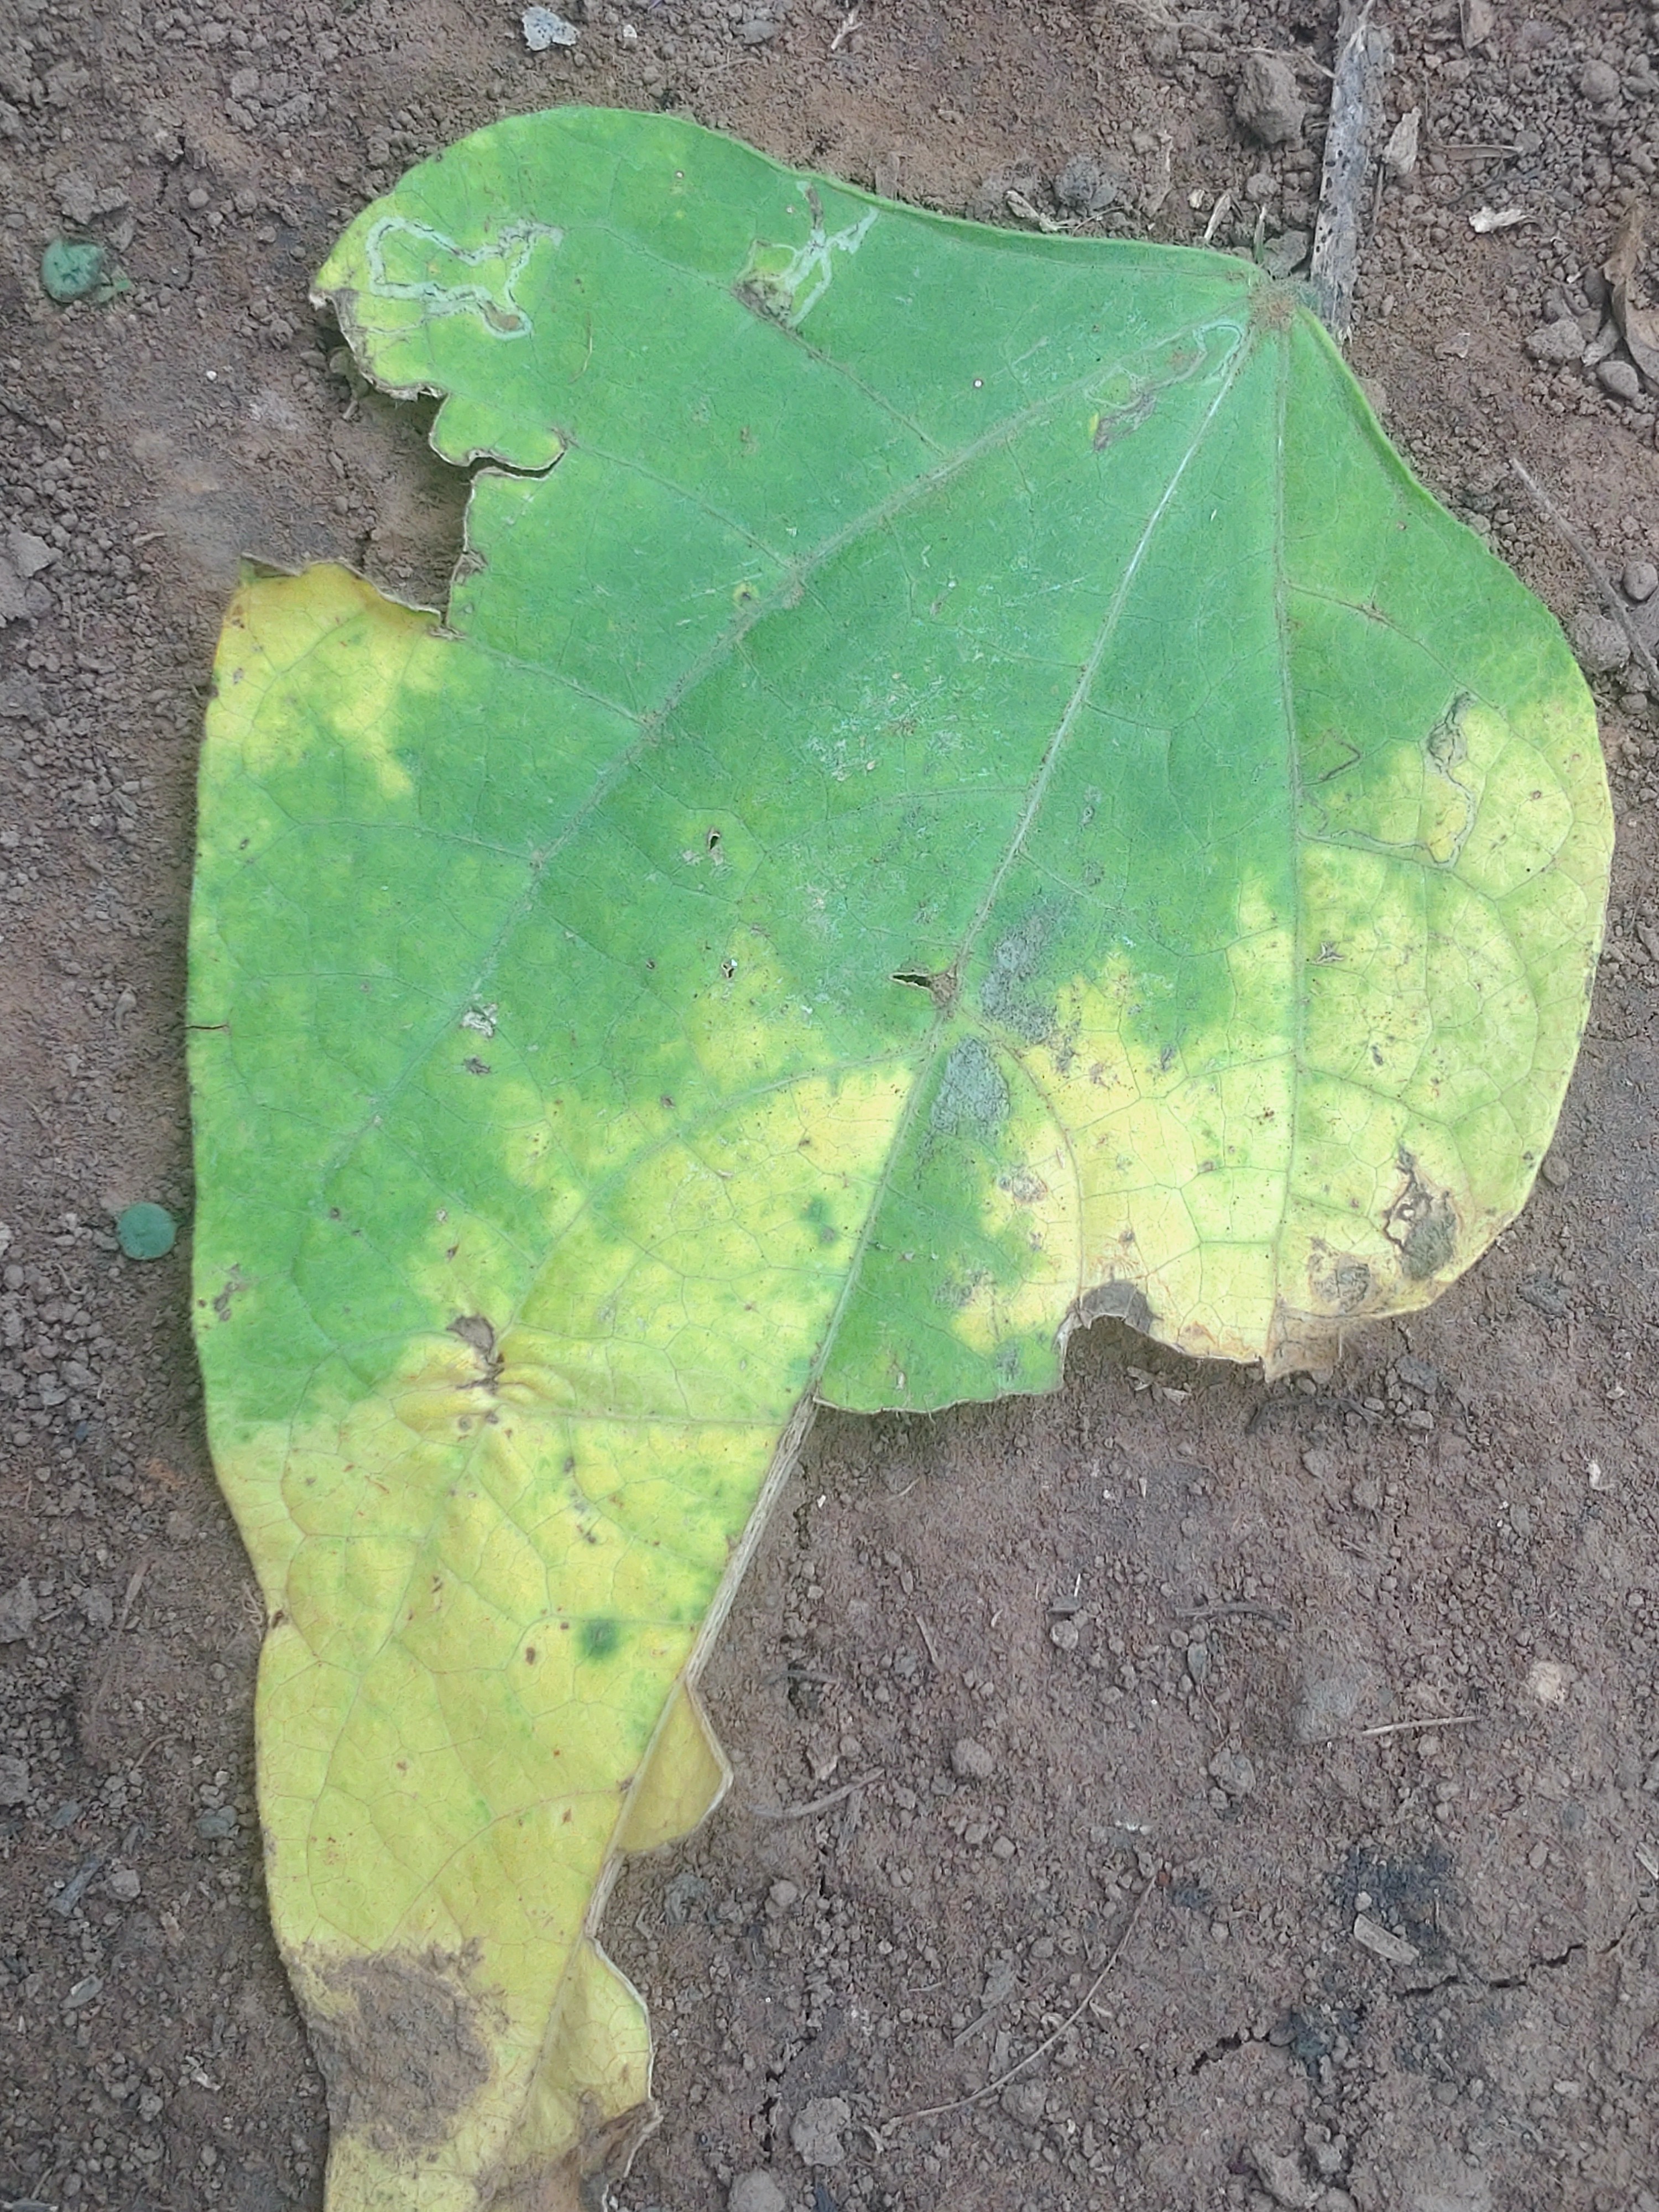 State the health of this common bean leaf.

anthracnose
